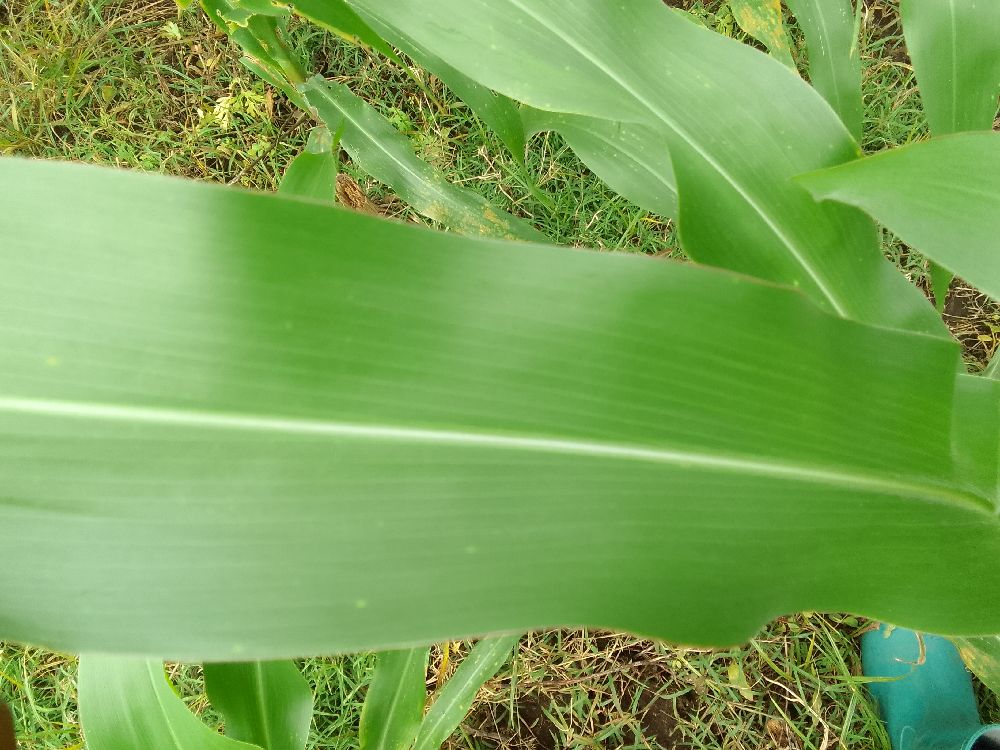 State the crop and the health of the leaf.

maize, healthy
